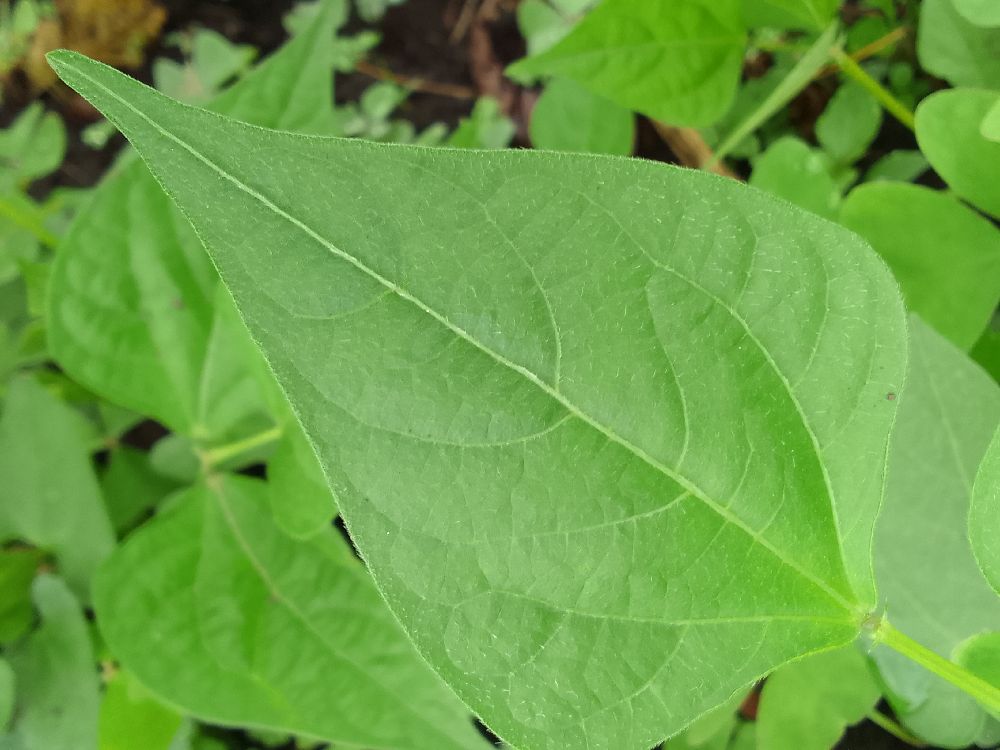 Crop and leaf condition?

common bean, healthy
